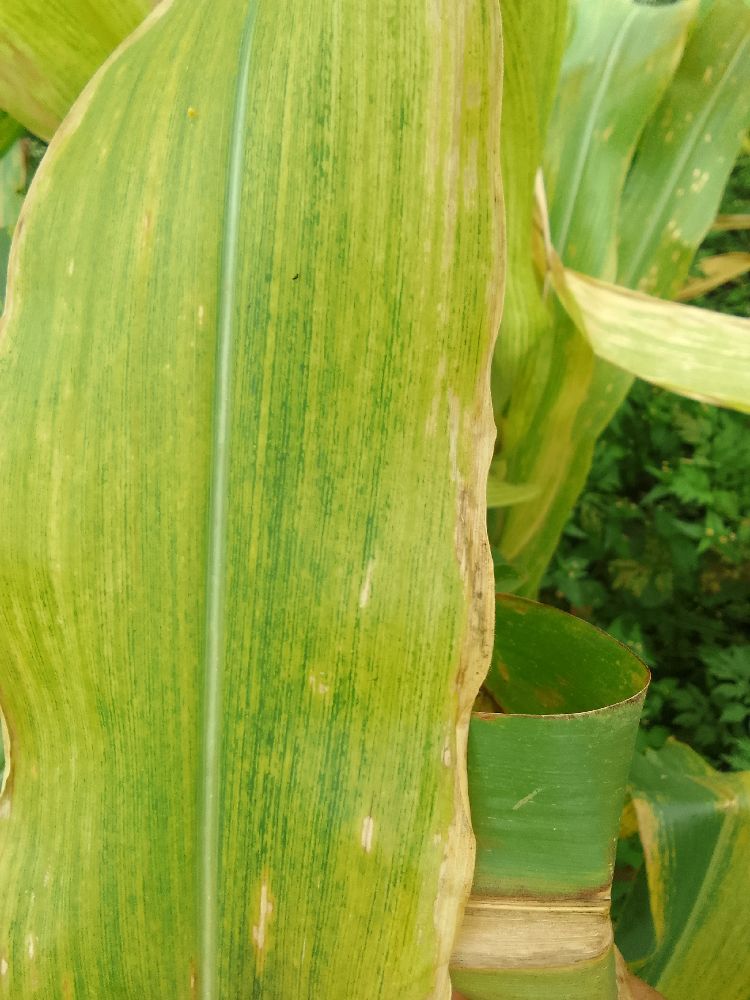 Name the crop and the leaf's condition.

maize, maize lethal necrosis
